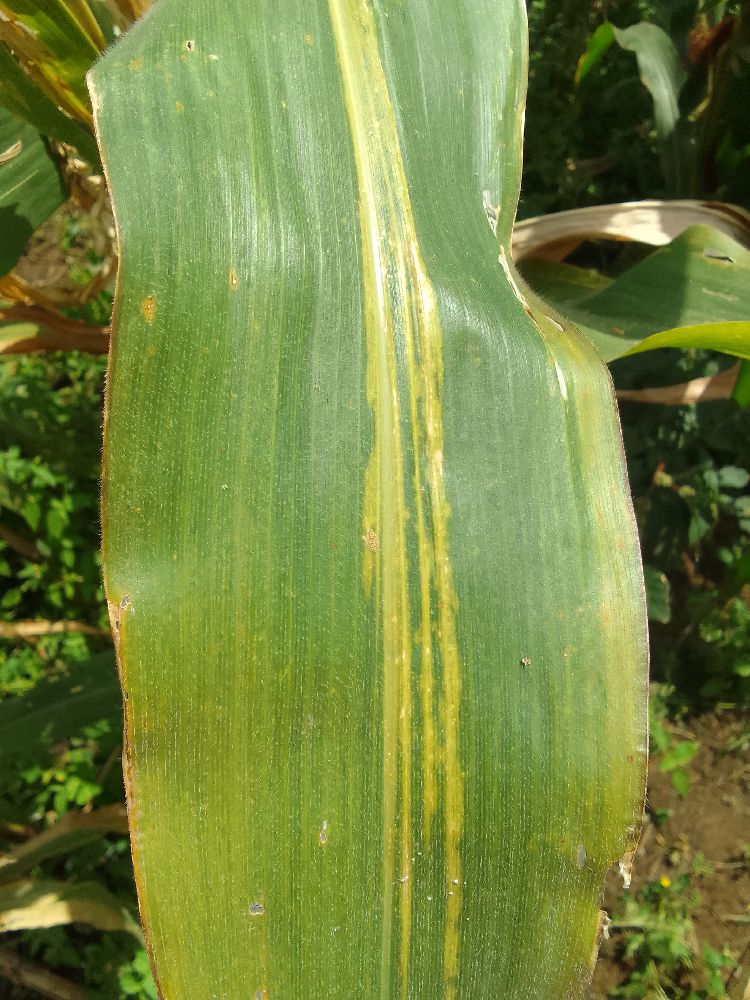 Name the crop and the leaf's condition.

maize, maize lethal necrosis
